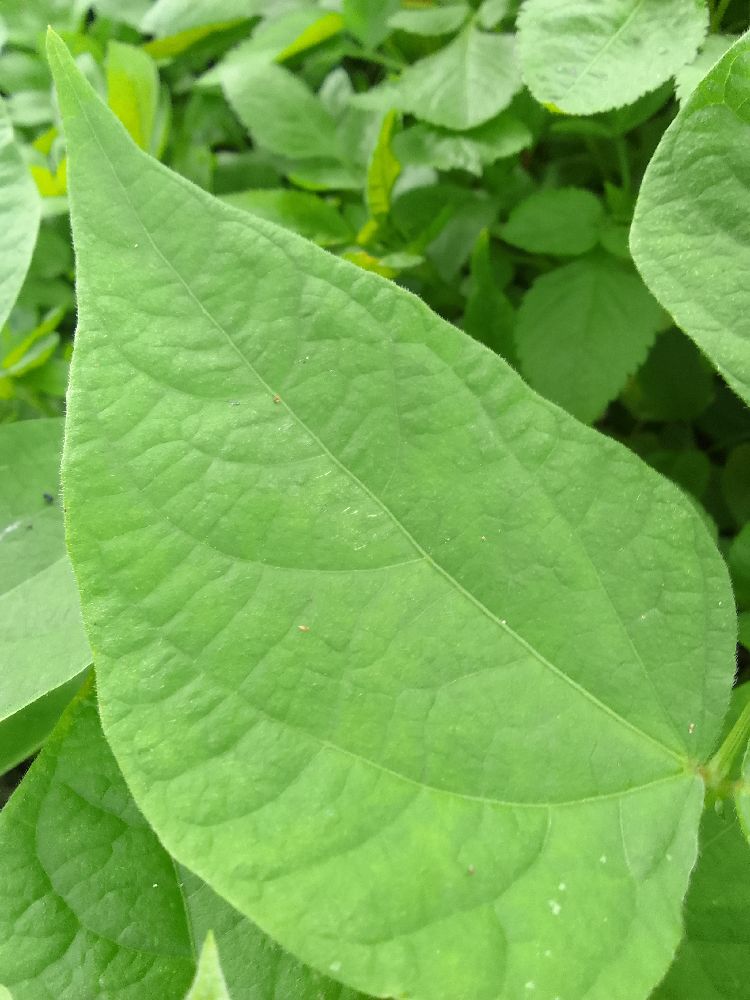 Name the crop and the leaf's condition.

common bean, healthy
